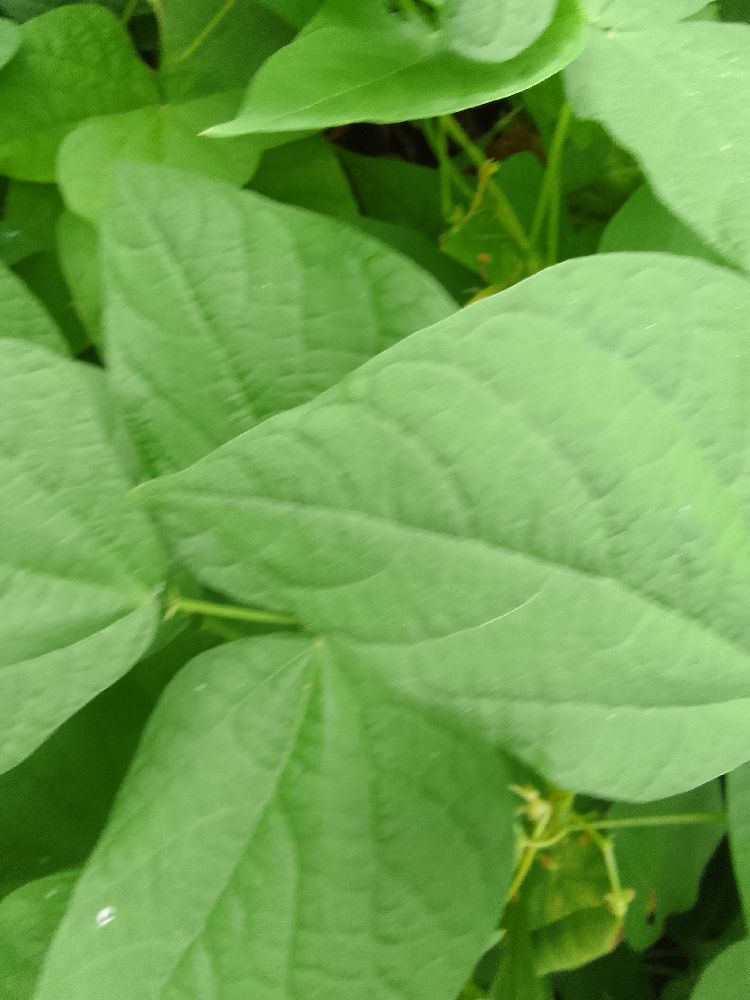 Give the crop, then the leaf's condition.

common bean, healthy
